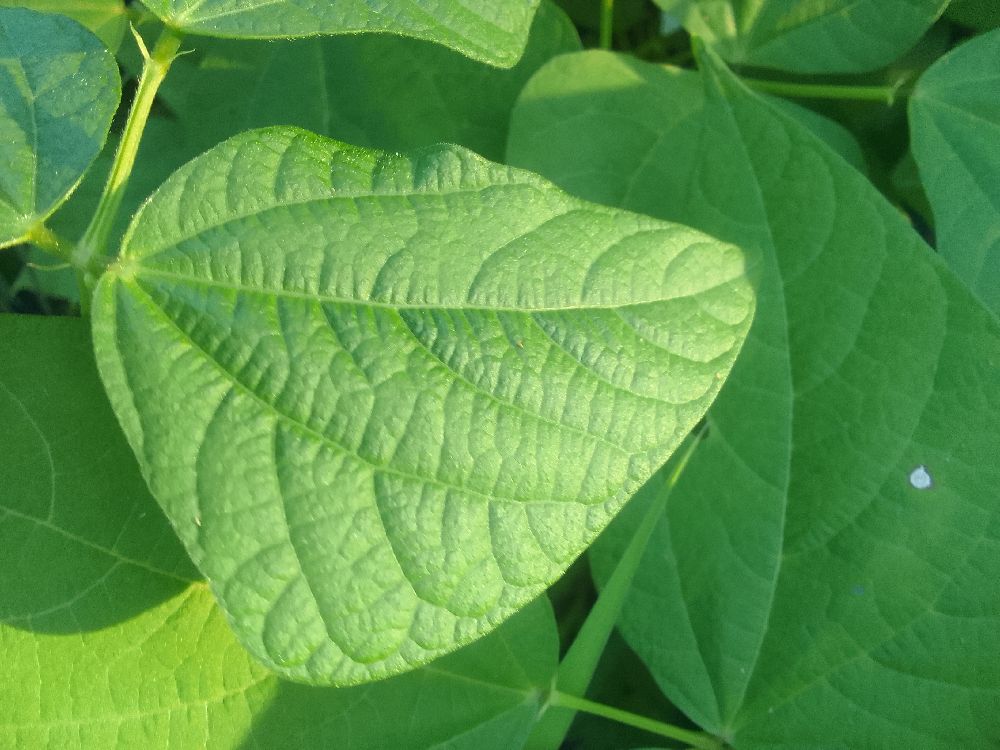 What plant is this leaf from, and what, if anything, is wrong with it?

common bean, healthy
